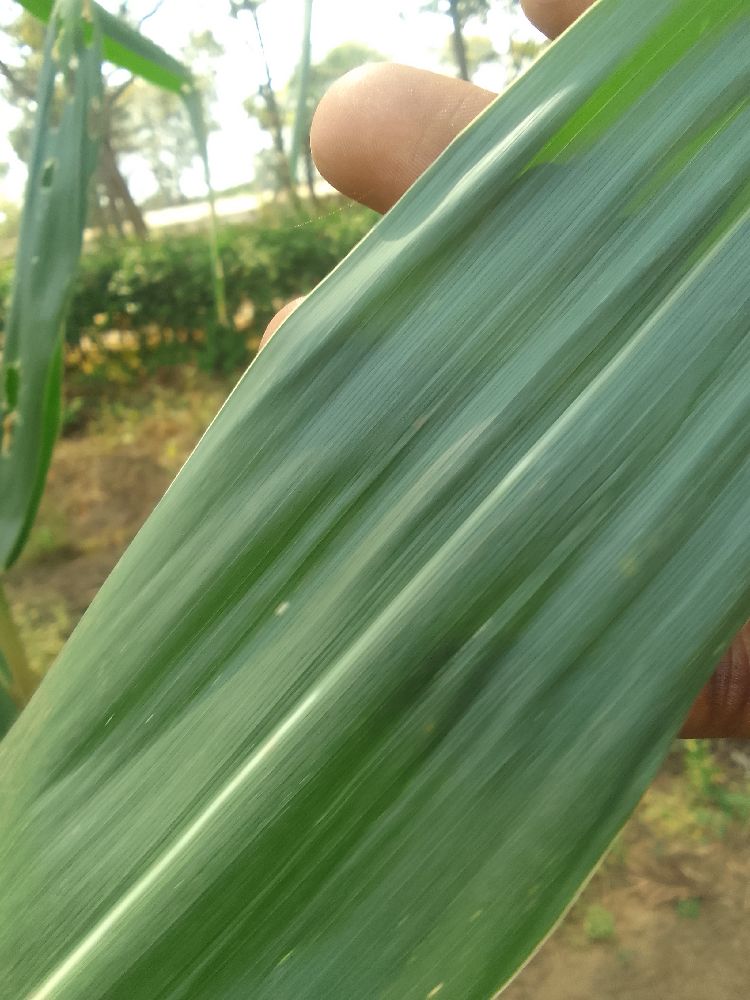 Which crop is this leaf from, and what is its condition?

maize, healthy
